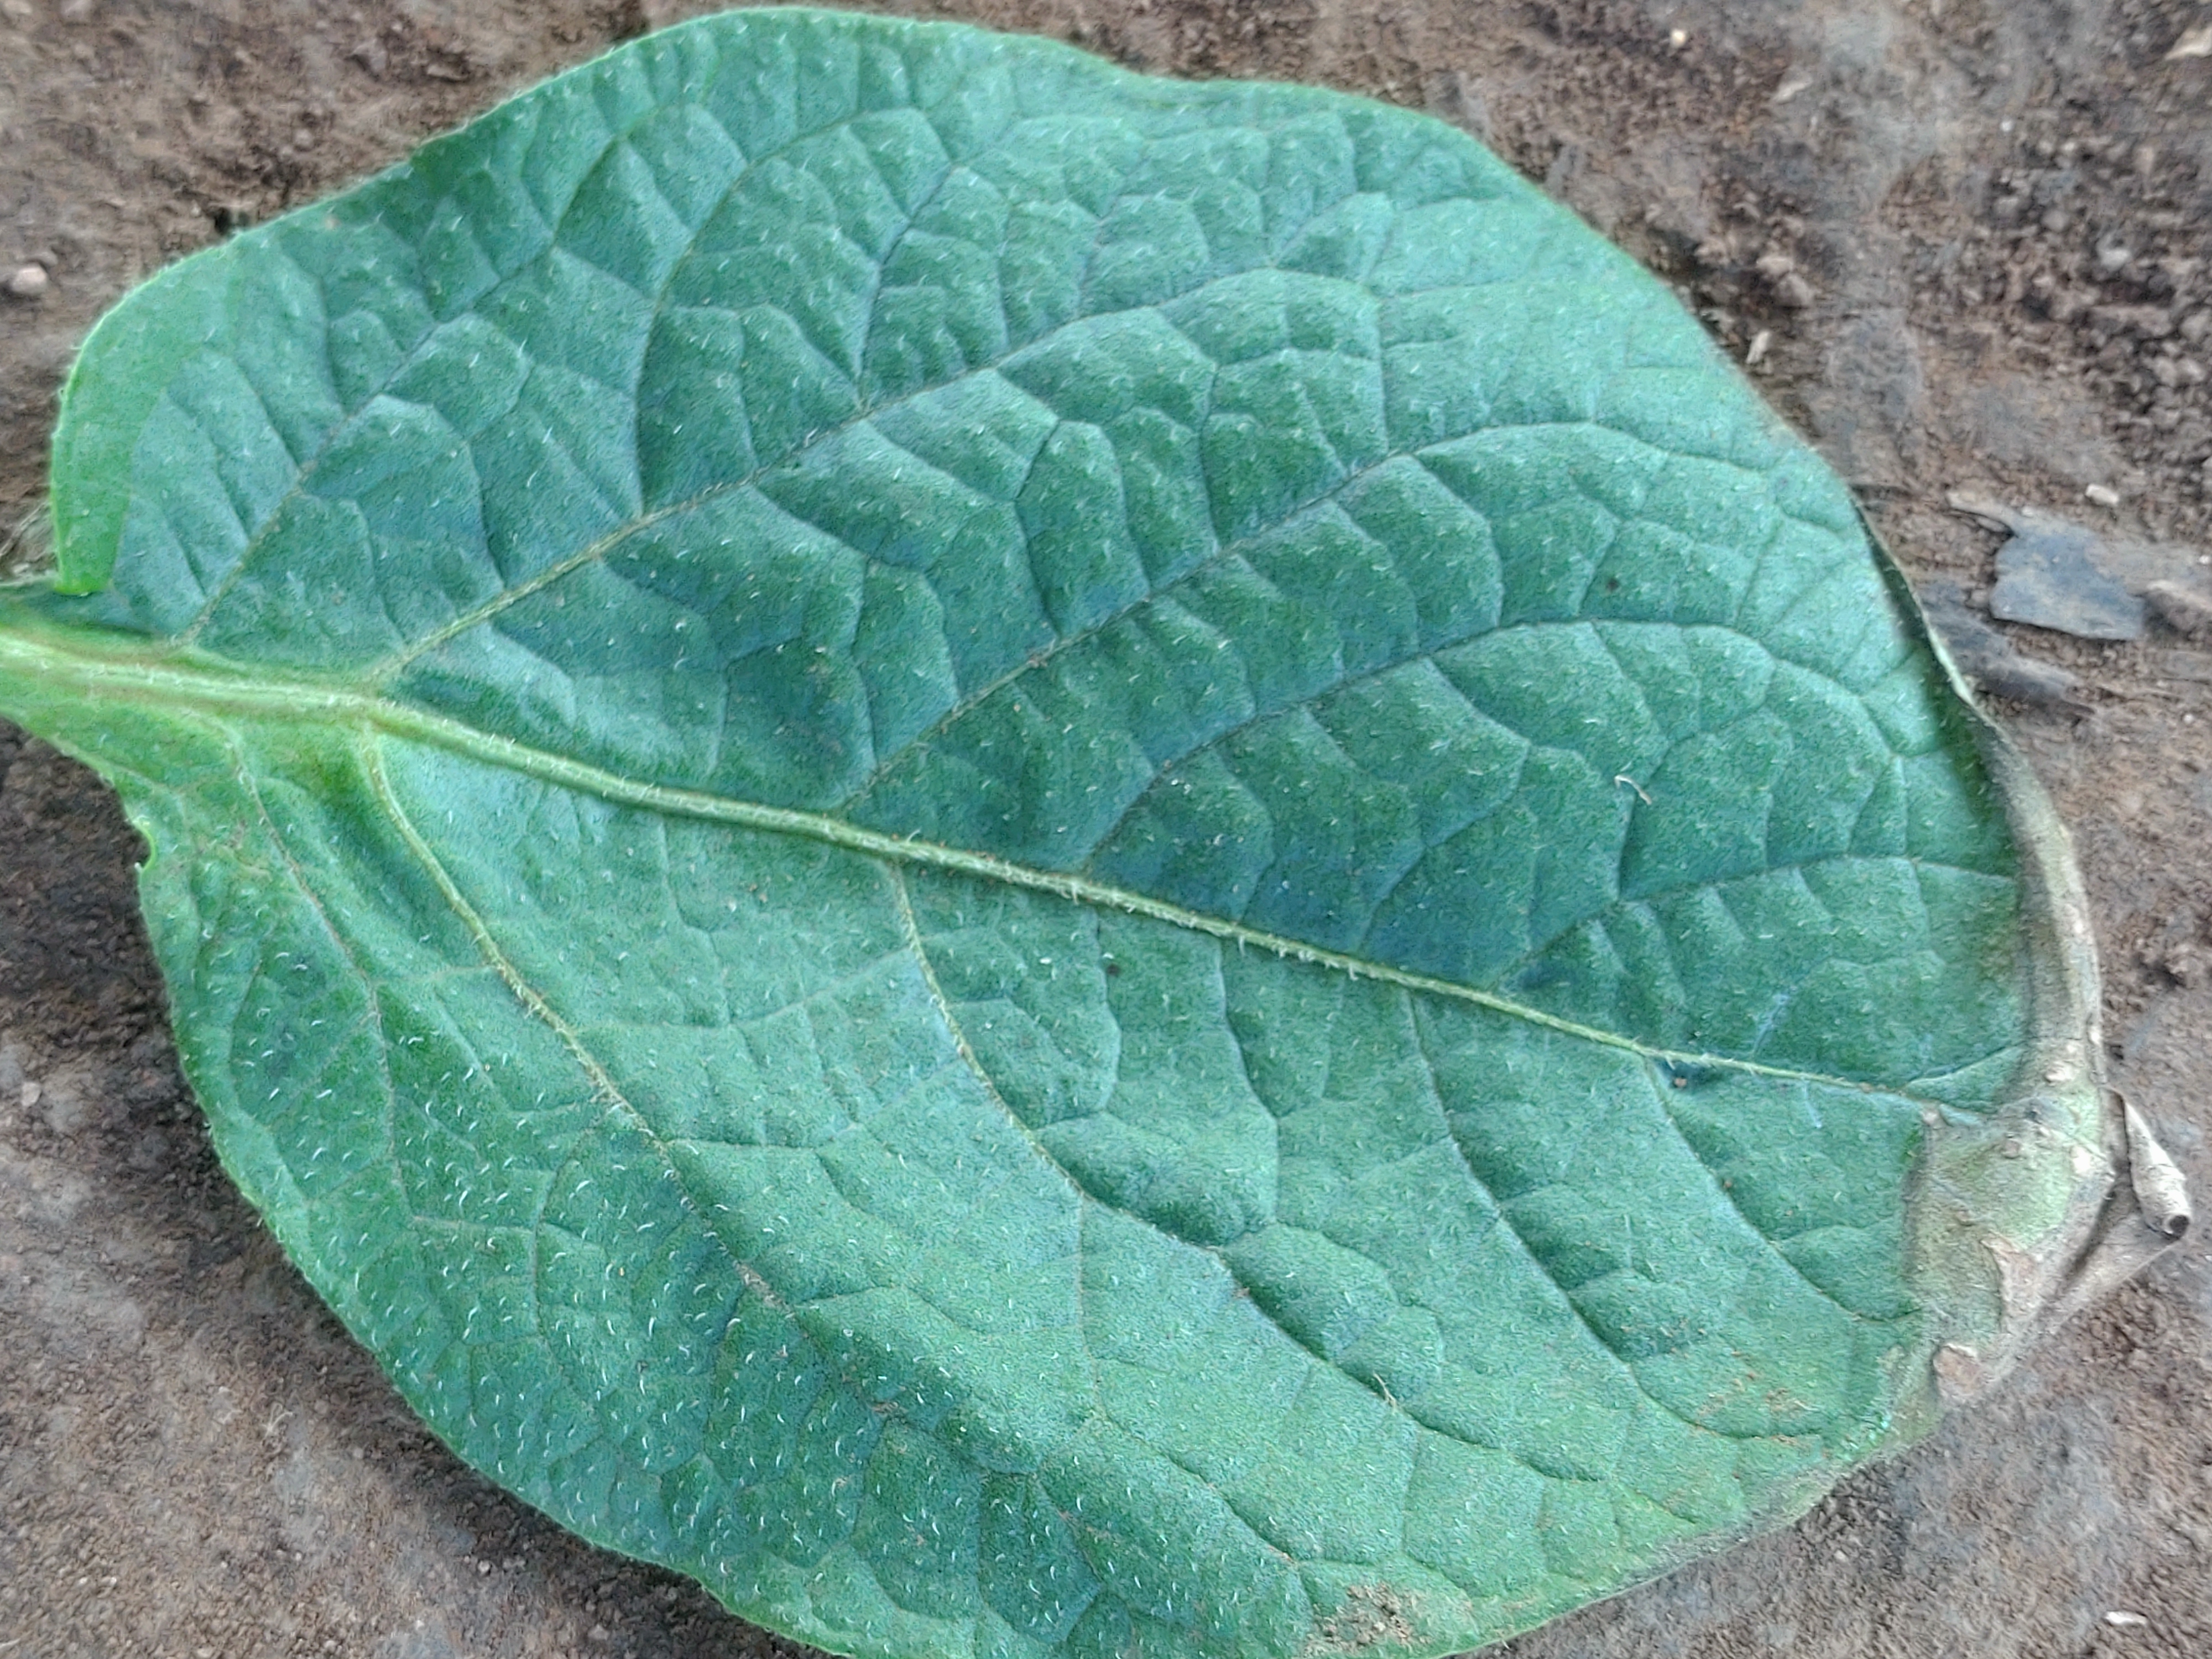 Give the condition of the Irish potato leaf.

early blight
